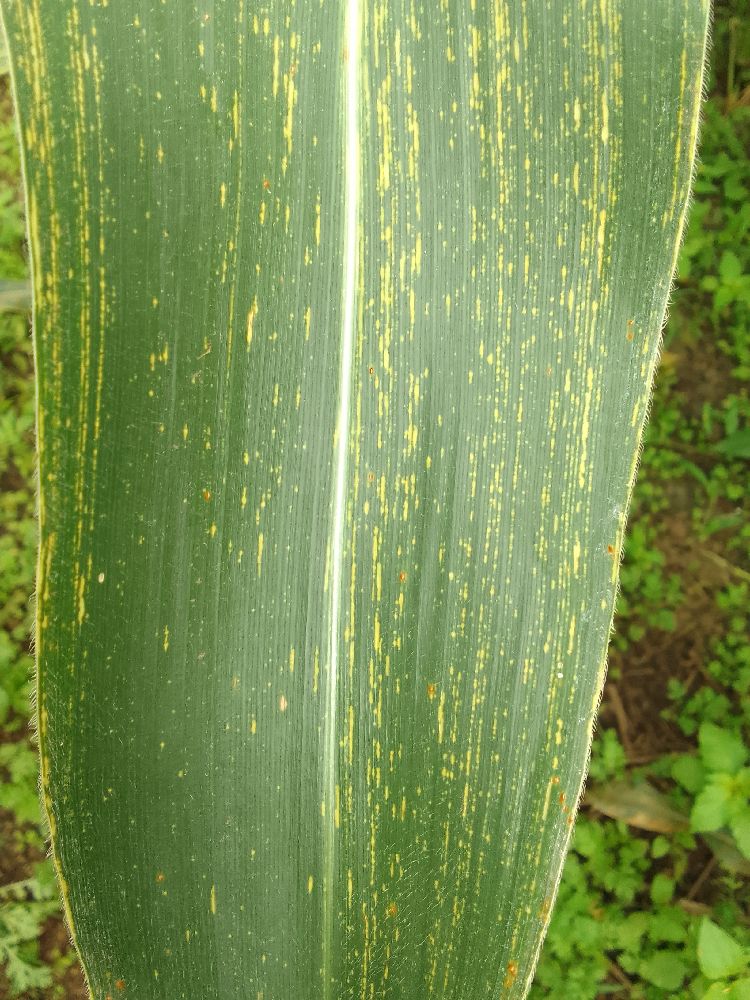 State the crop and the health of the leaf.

maize, maize streak virus
